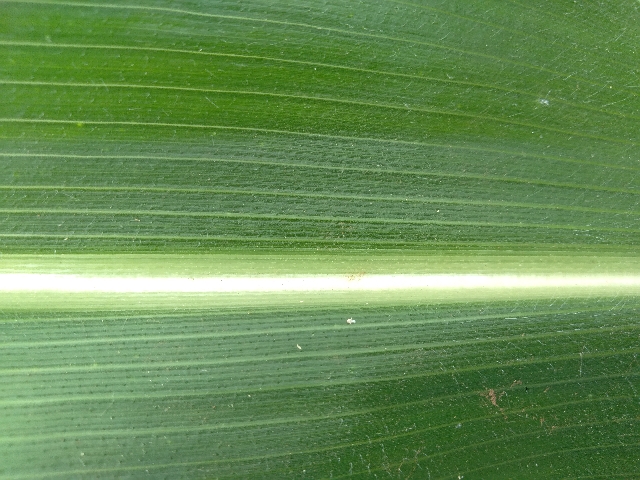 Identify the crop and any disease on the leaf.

maize, healthy
